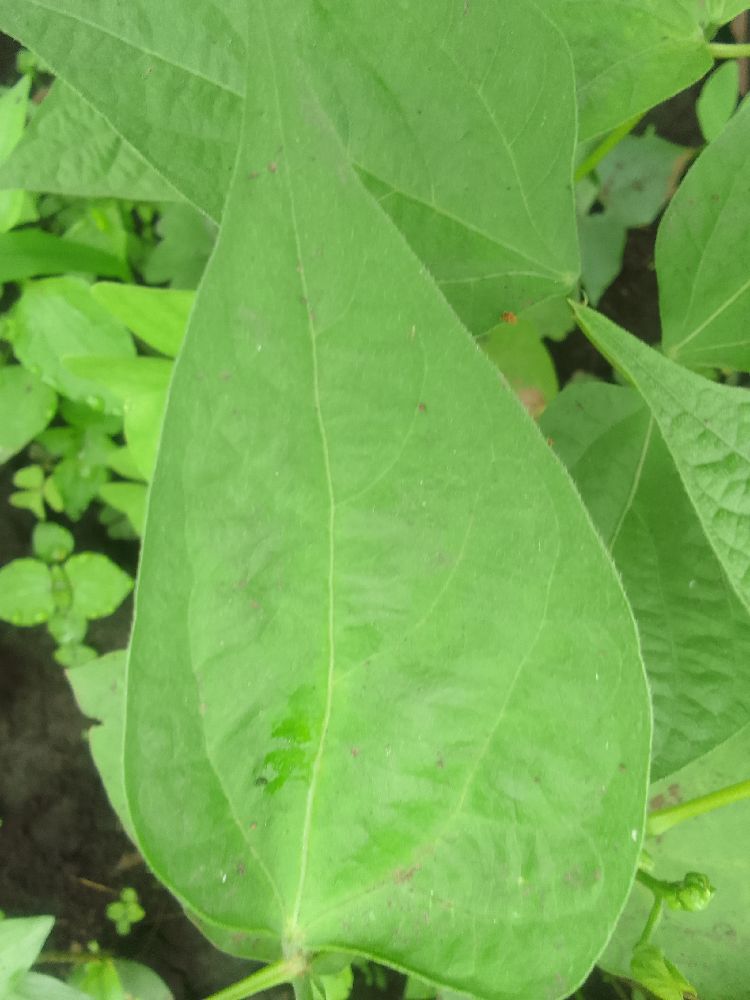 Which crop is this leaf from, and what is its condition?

common bean, healthy
